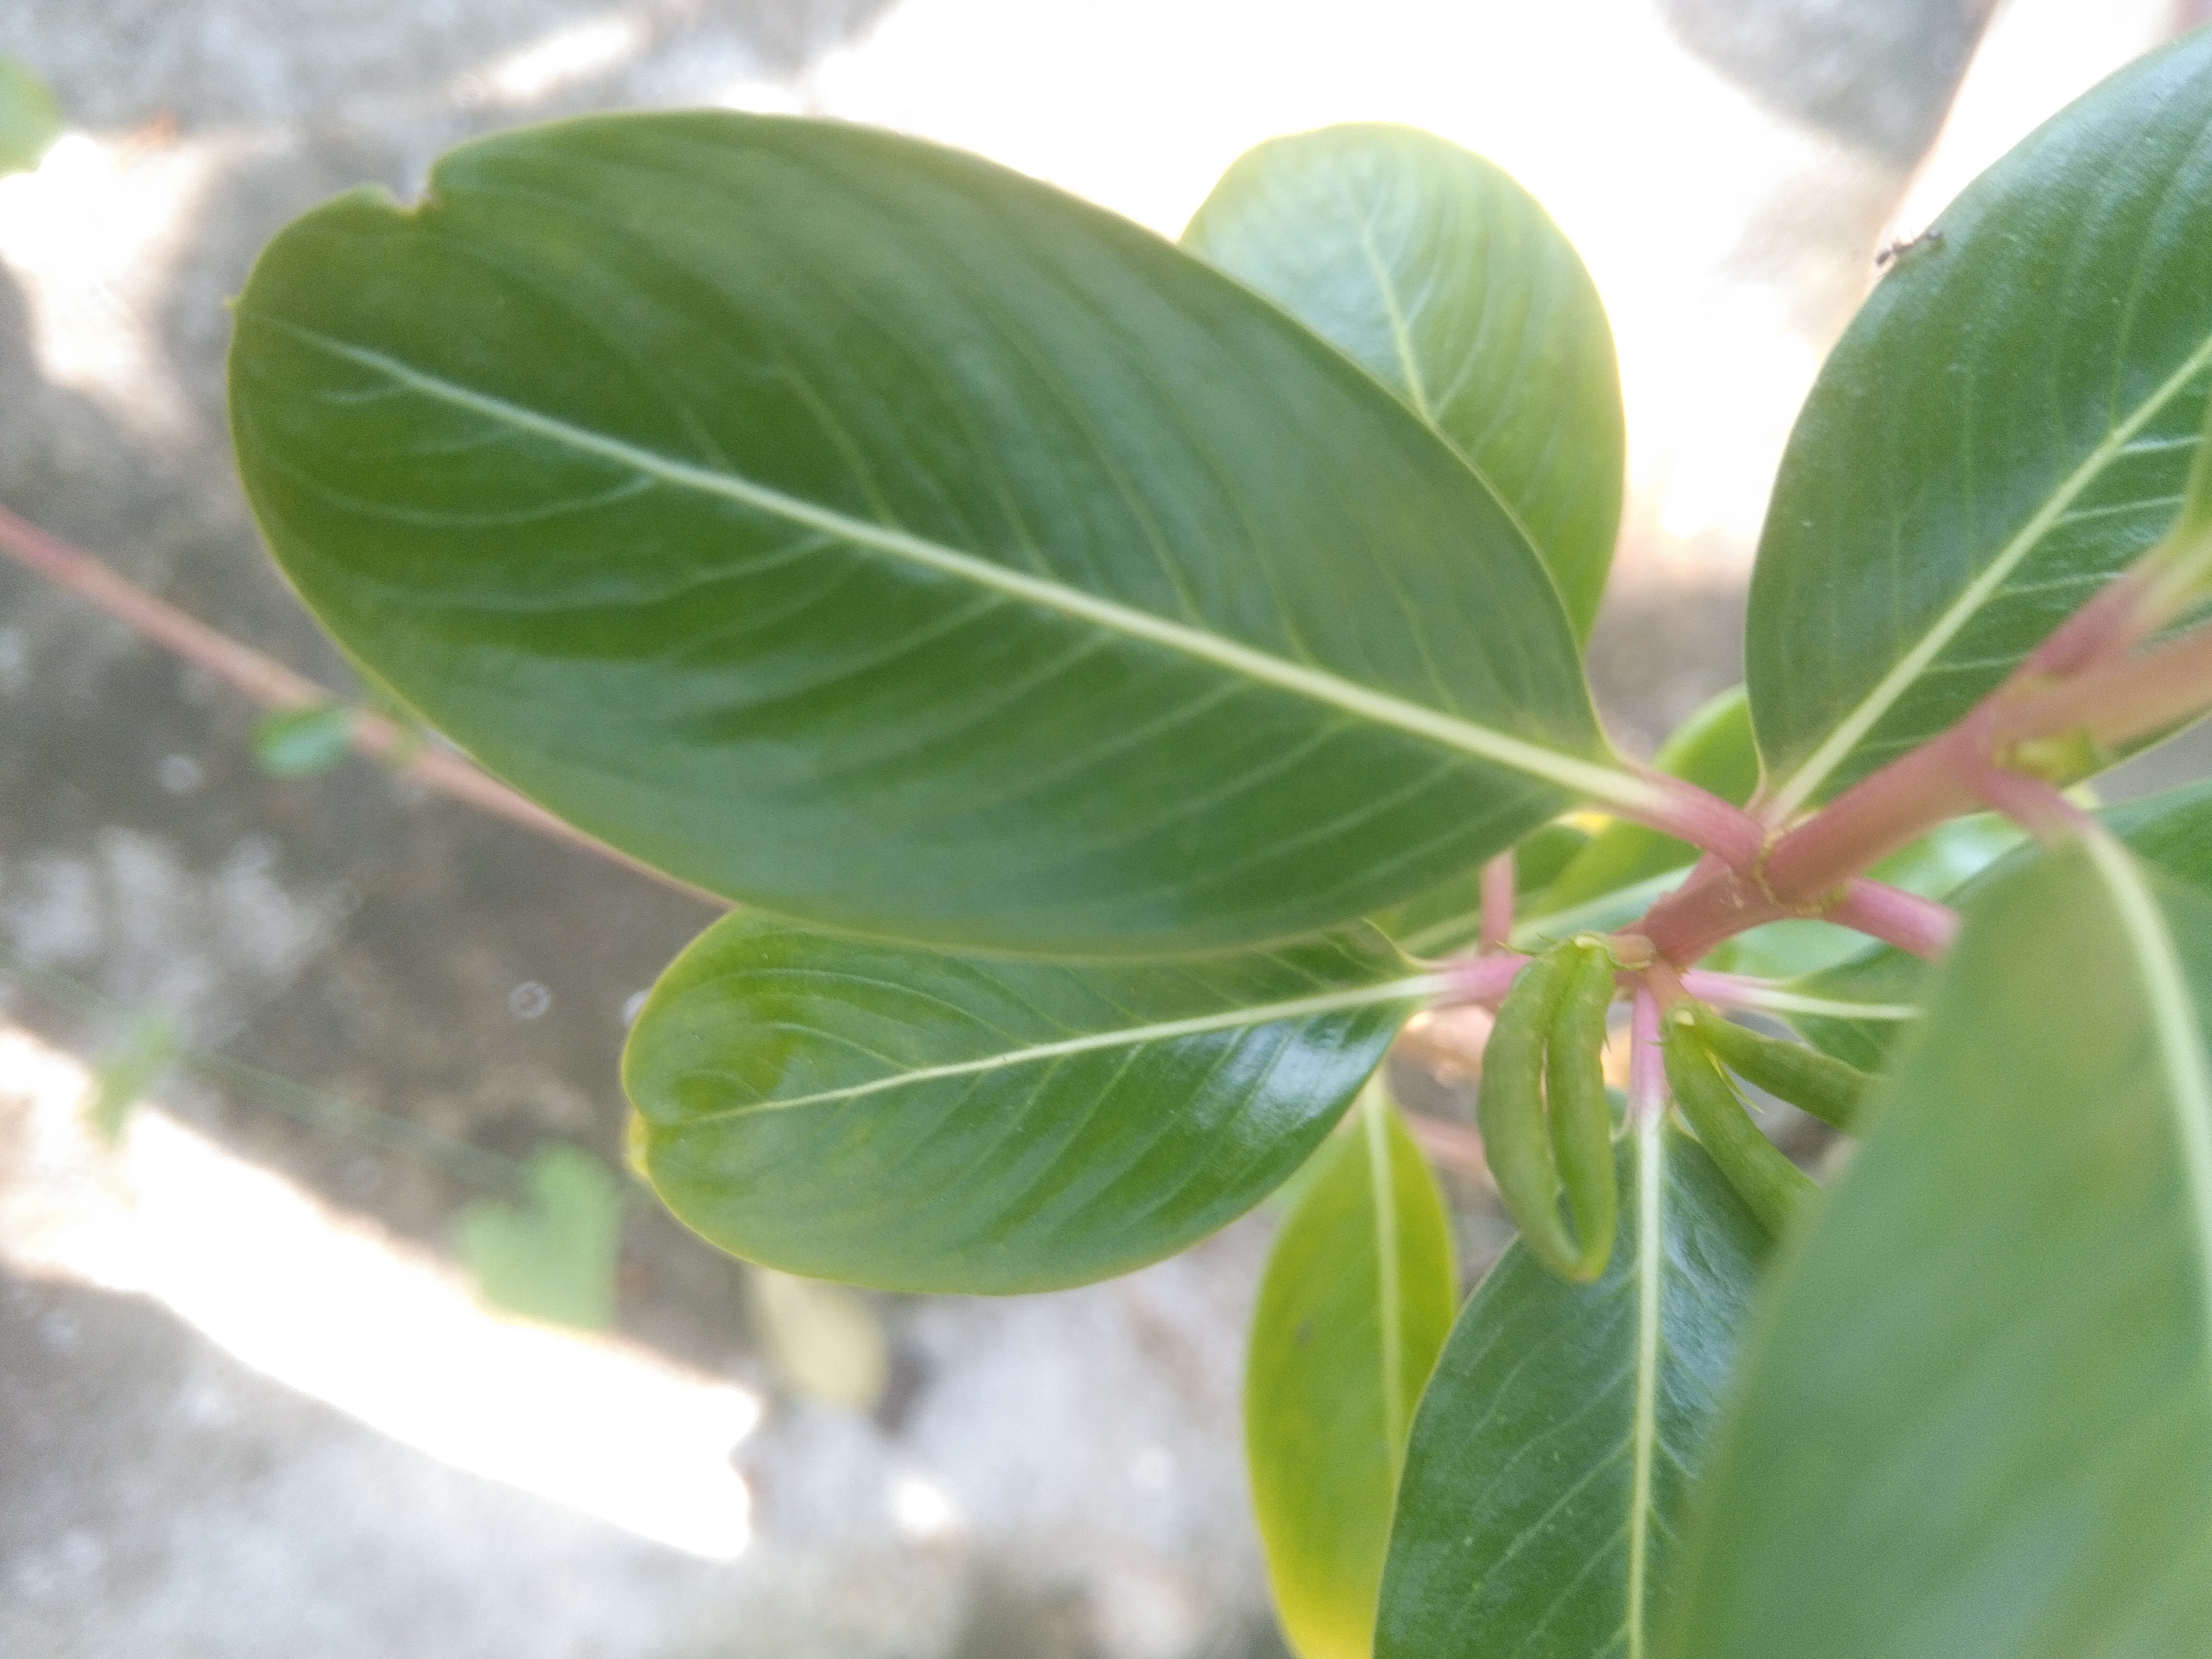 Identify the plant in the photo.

rose periwinkle
